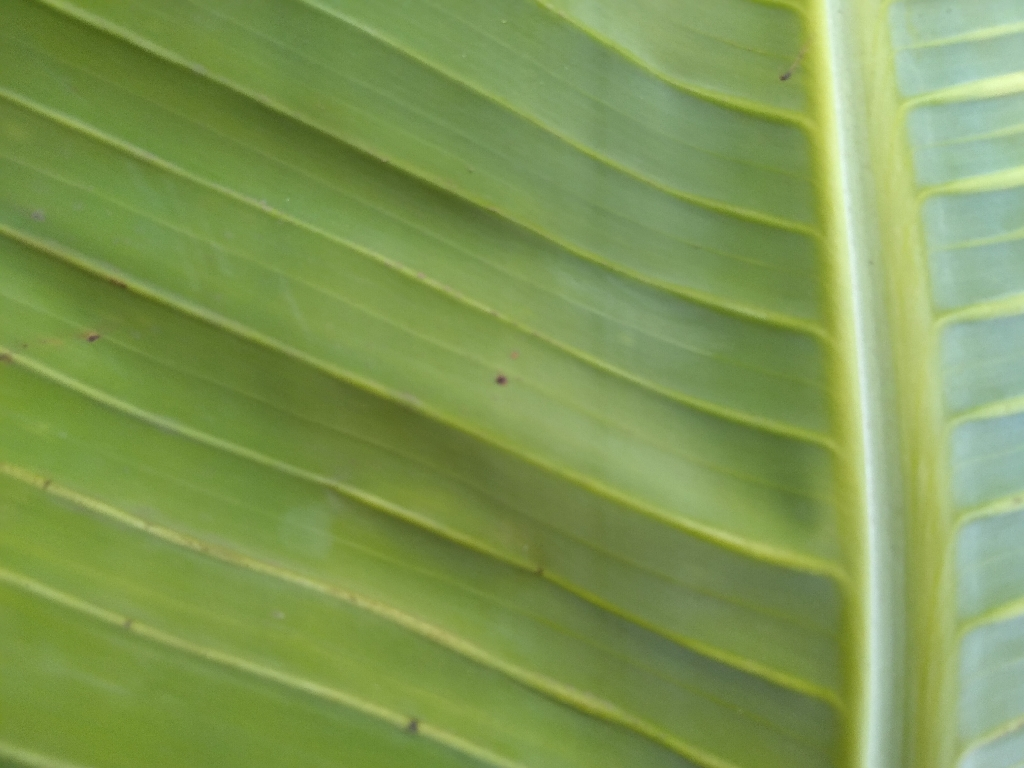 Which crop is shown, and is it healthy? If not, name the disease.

banana, healthy
